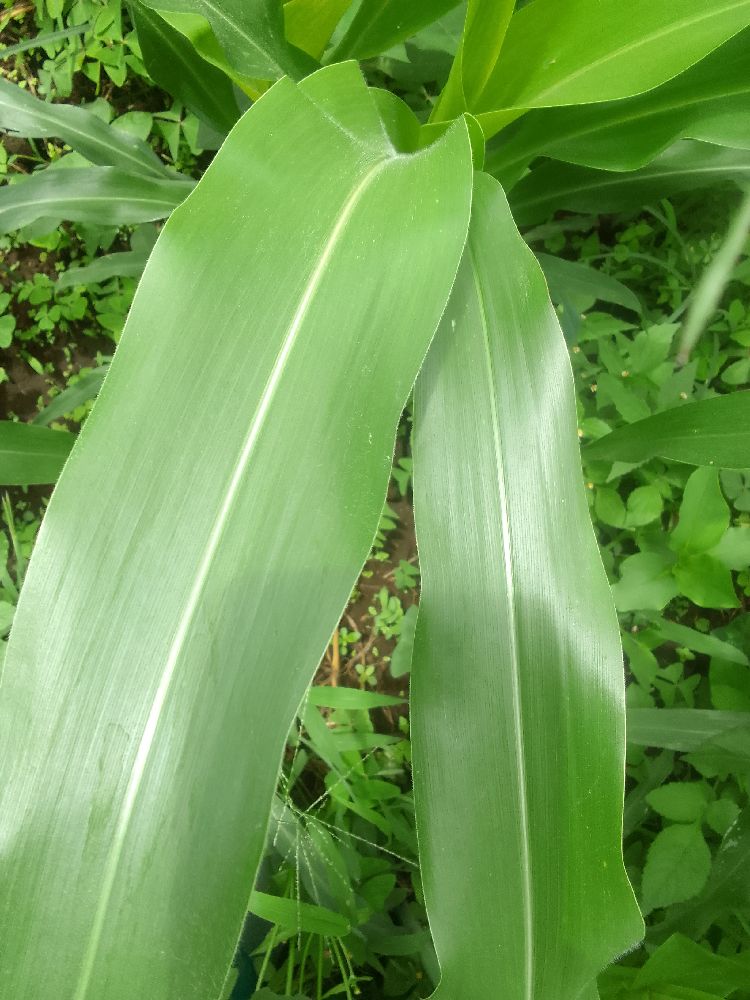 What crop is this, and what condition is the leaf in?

maize, healthy
